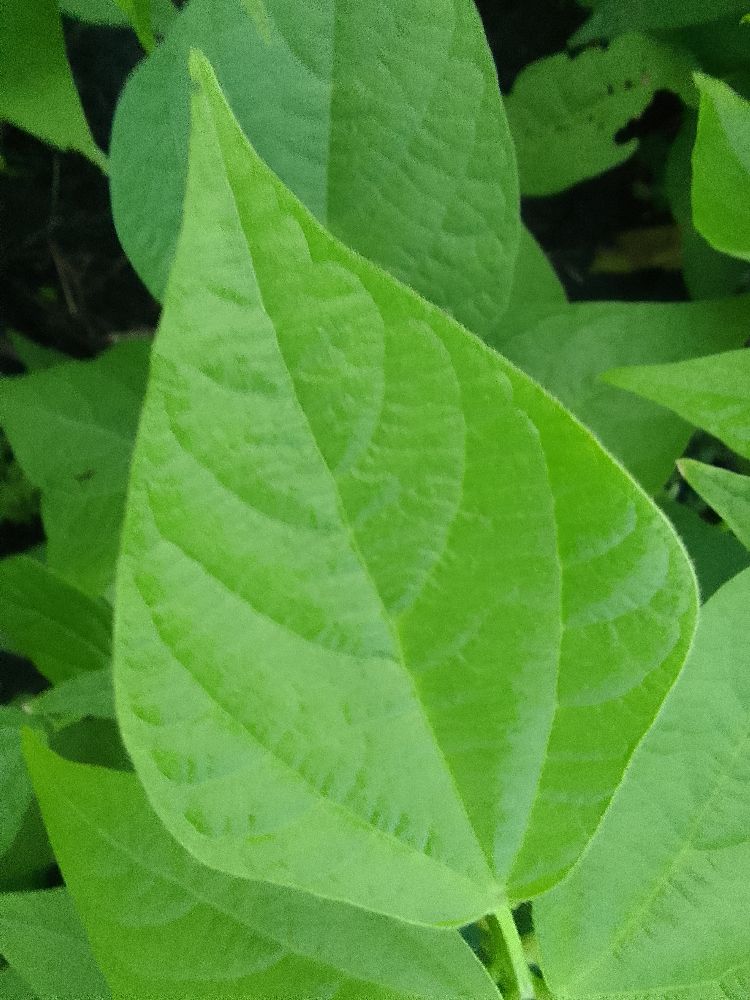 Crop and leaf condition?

common bean, healthy
